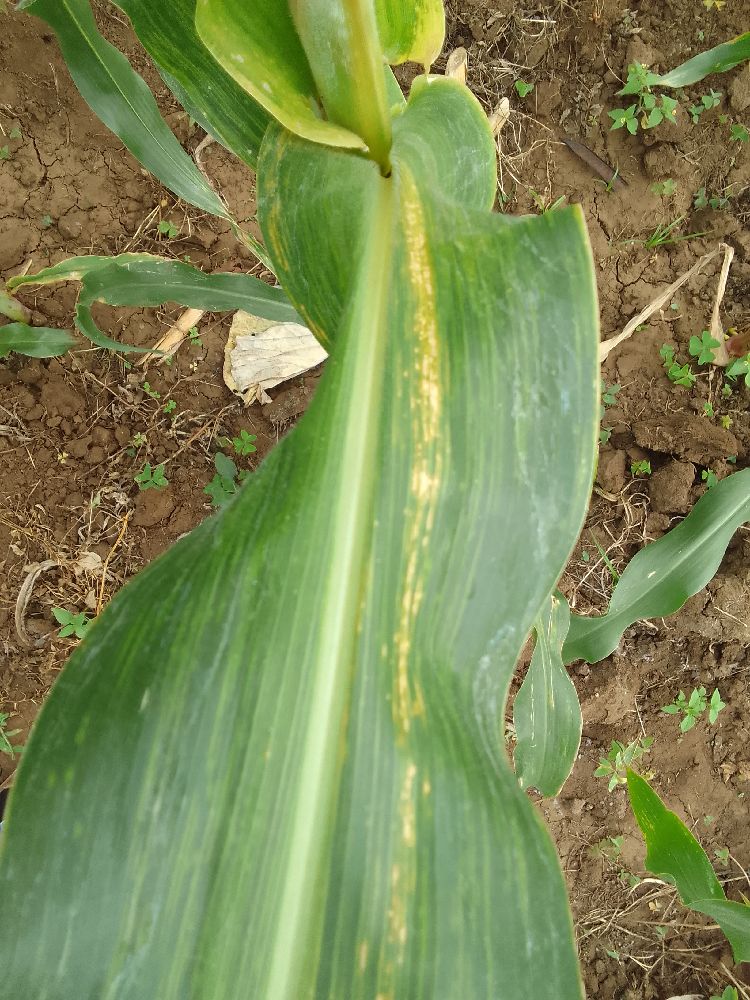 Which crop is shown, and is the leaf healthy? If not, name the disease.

maize, maize lethal necrosis
